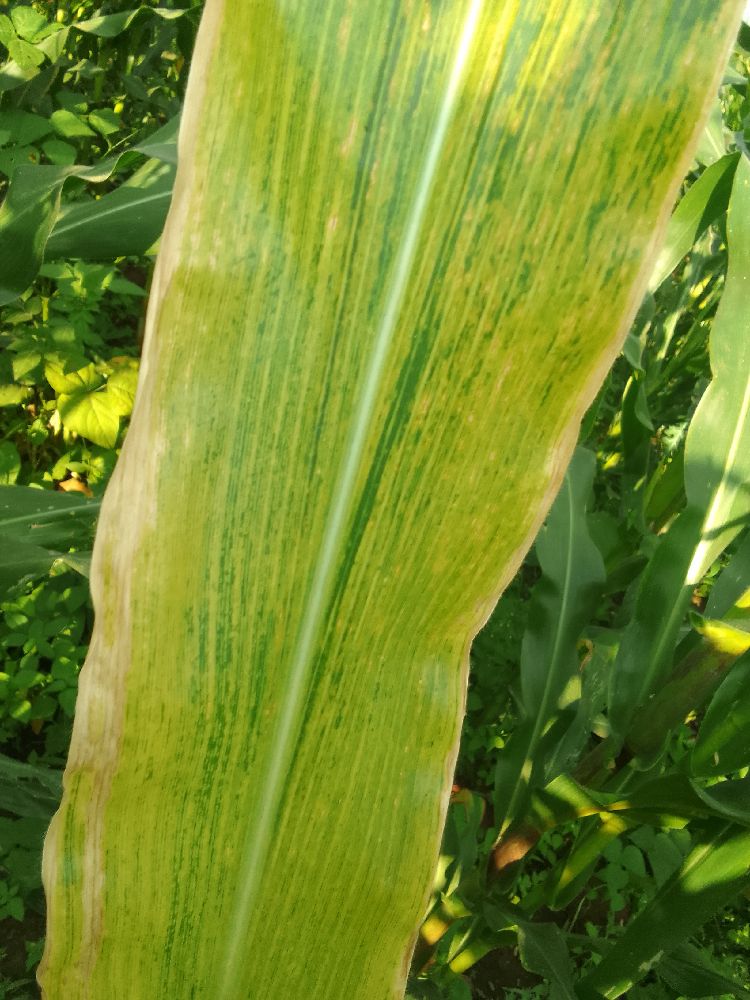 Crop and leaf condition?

maize, maize lethal necrosis
